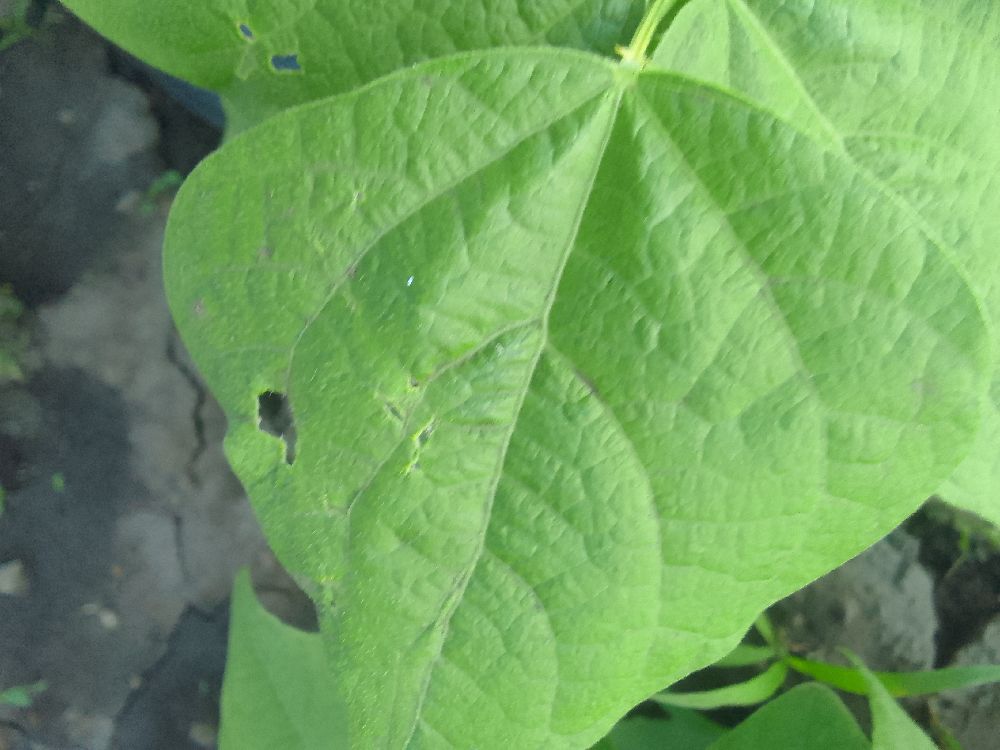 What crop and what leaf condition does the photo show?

common bean, healthy
